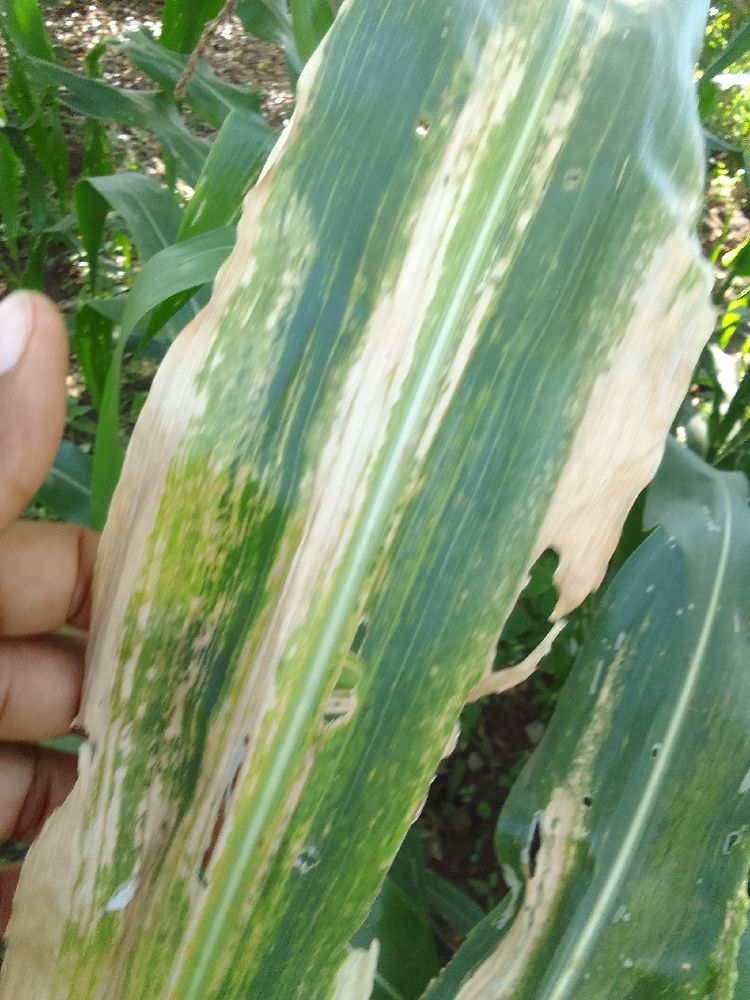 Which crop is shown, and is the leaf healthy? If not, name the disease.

maize, maize lethal necrosis
